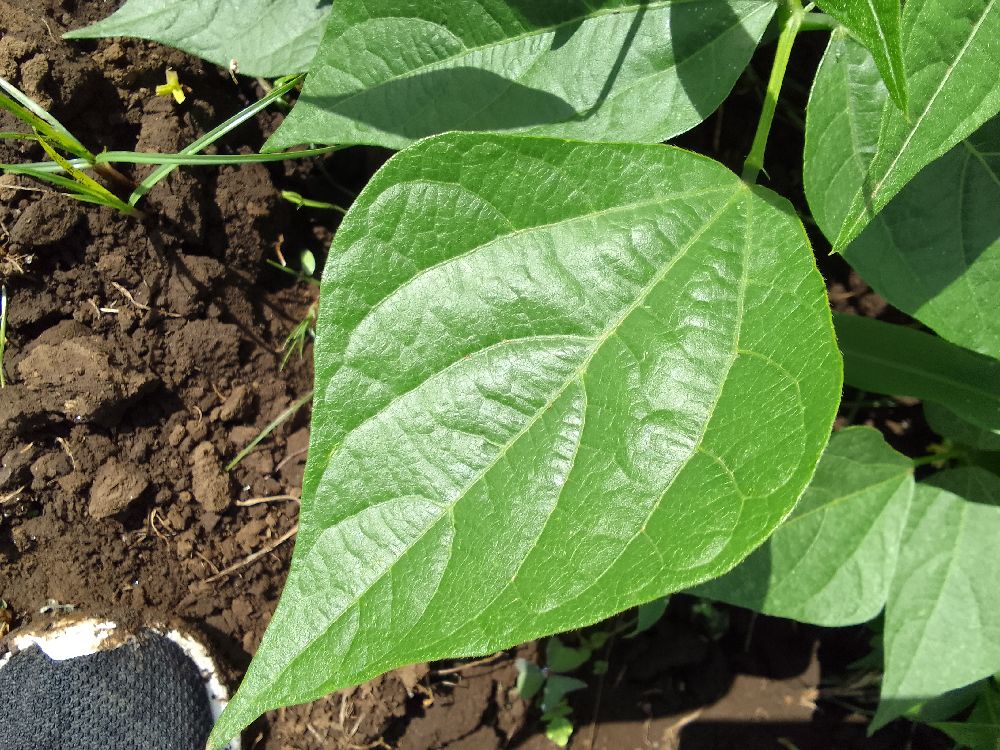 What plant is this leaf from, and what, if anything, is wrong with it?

common bean, healthy
